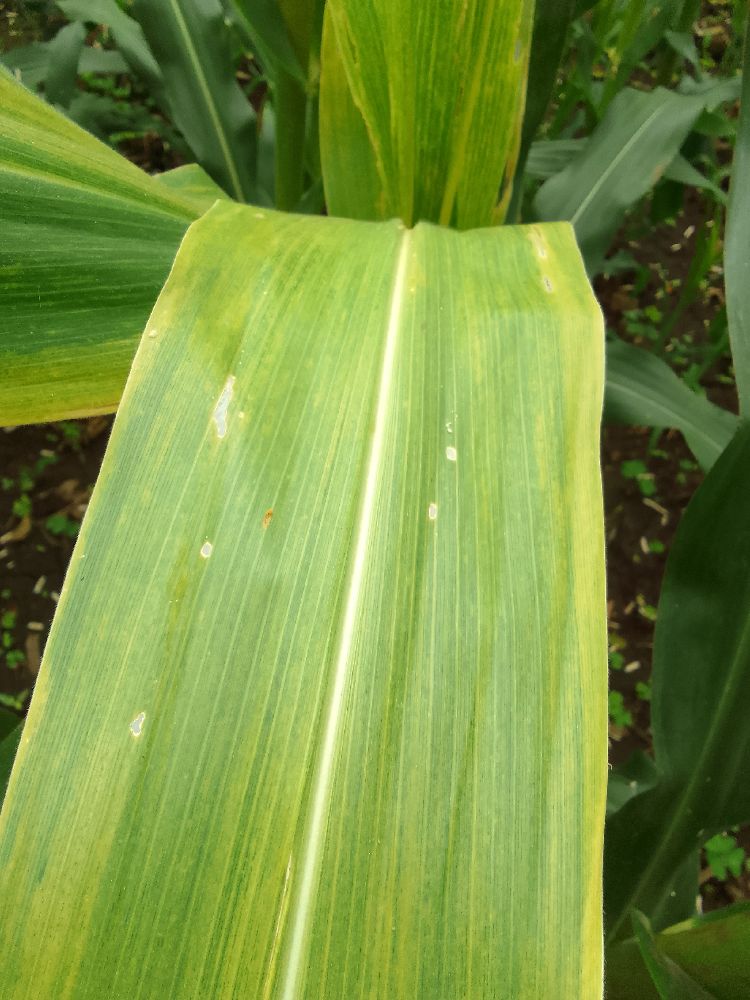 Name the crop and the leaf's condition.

maize, maize lethal necrosis
